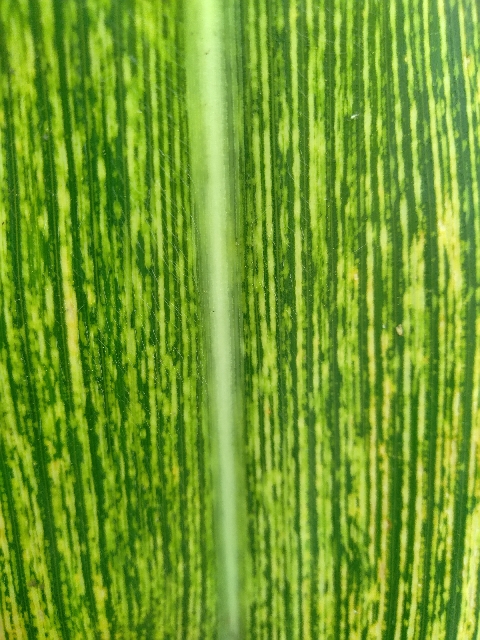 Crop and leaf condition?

maize, maize streak virus
